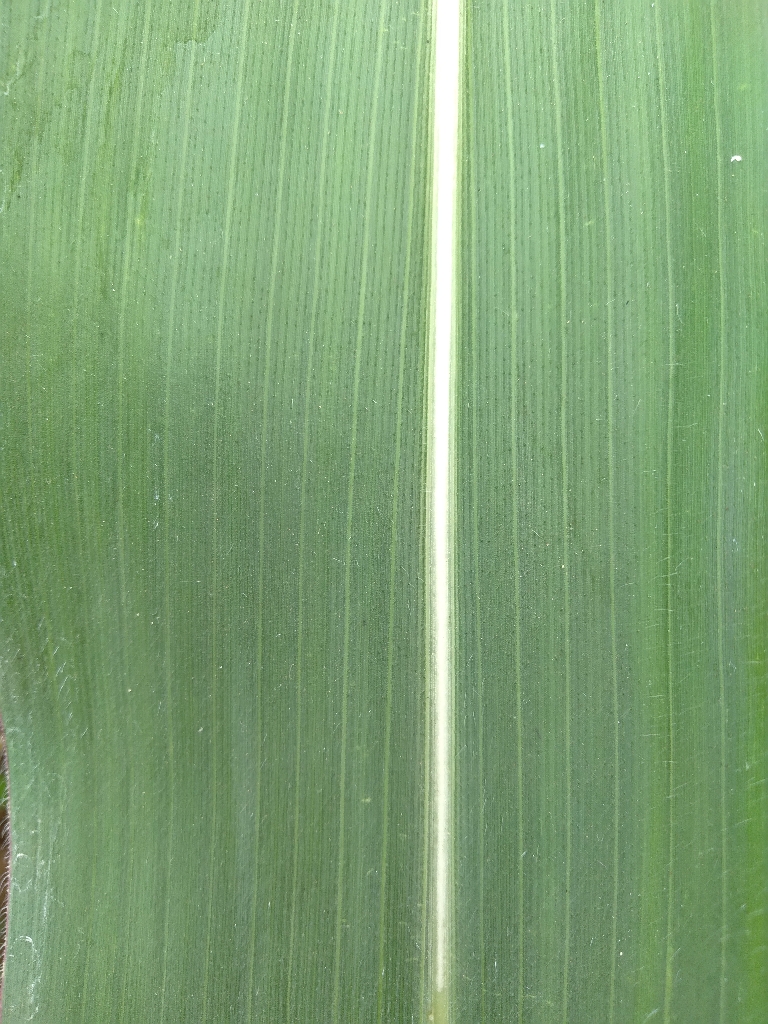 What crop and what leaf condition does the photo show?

maize, healthy
